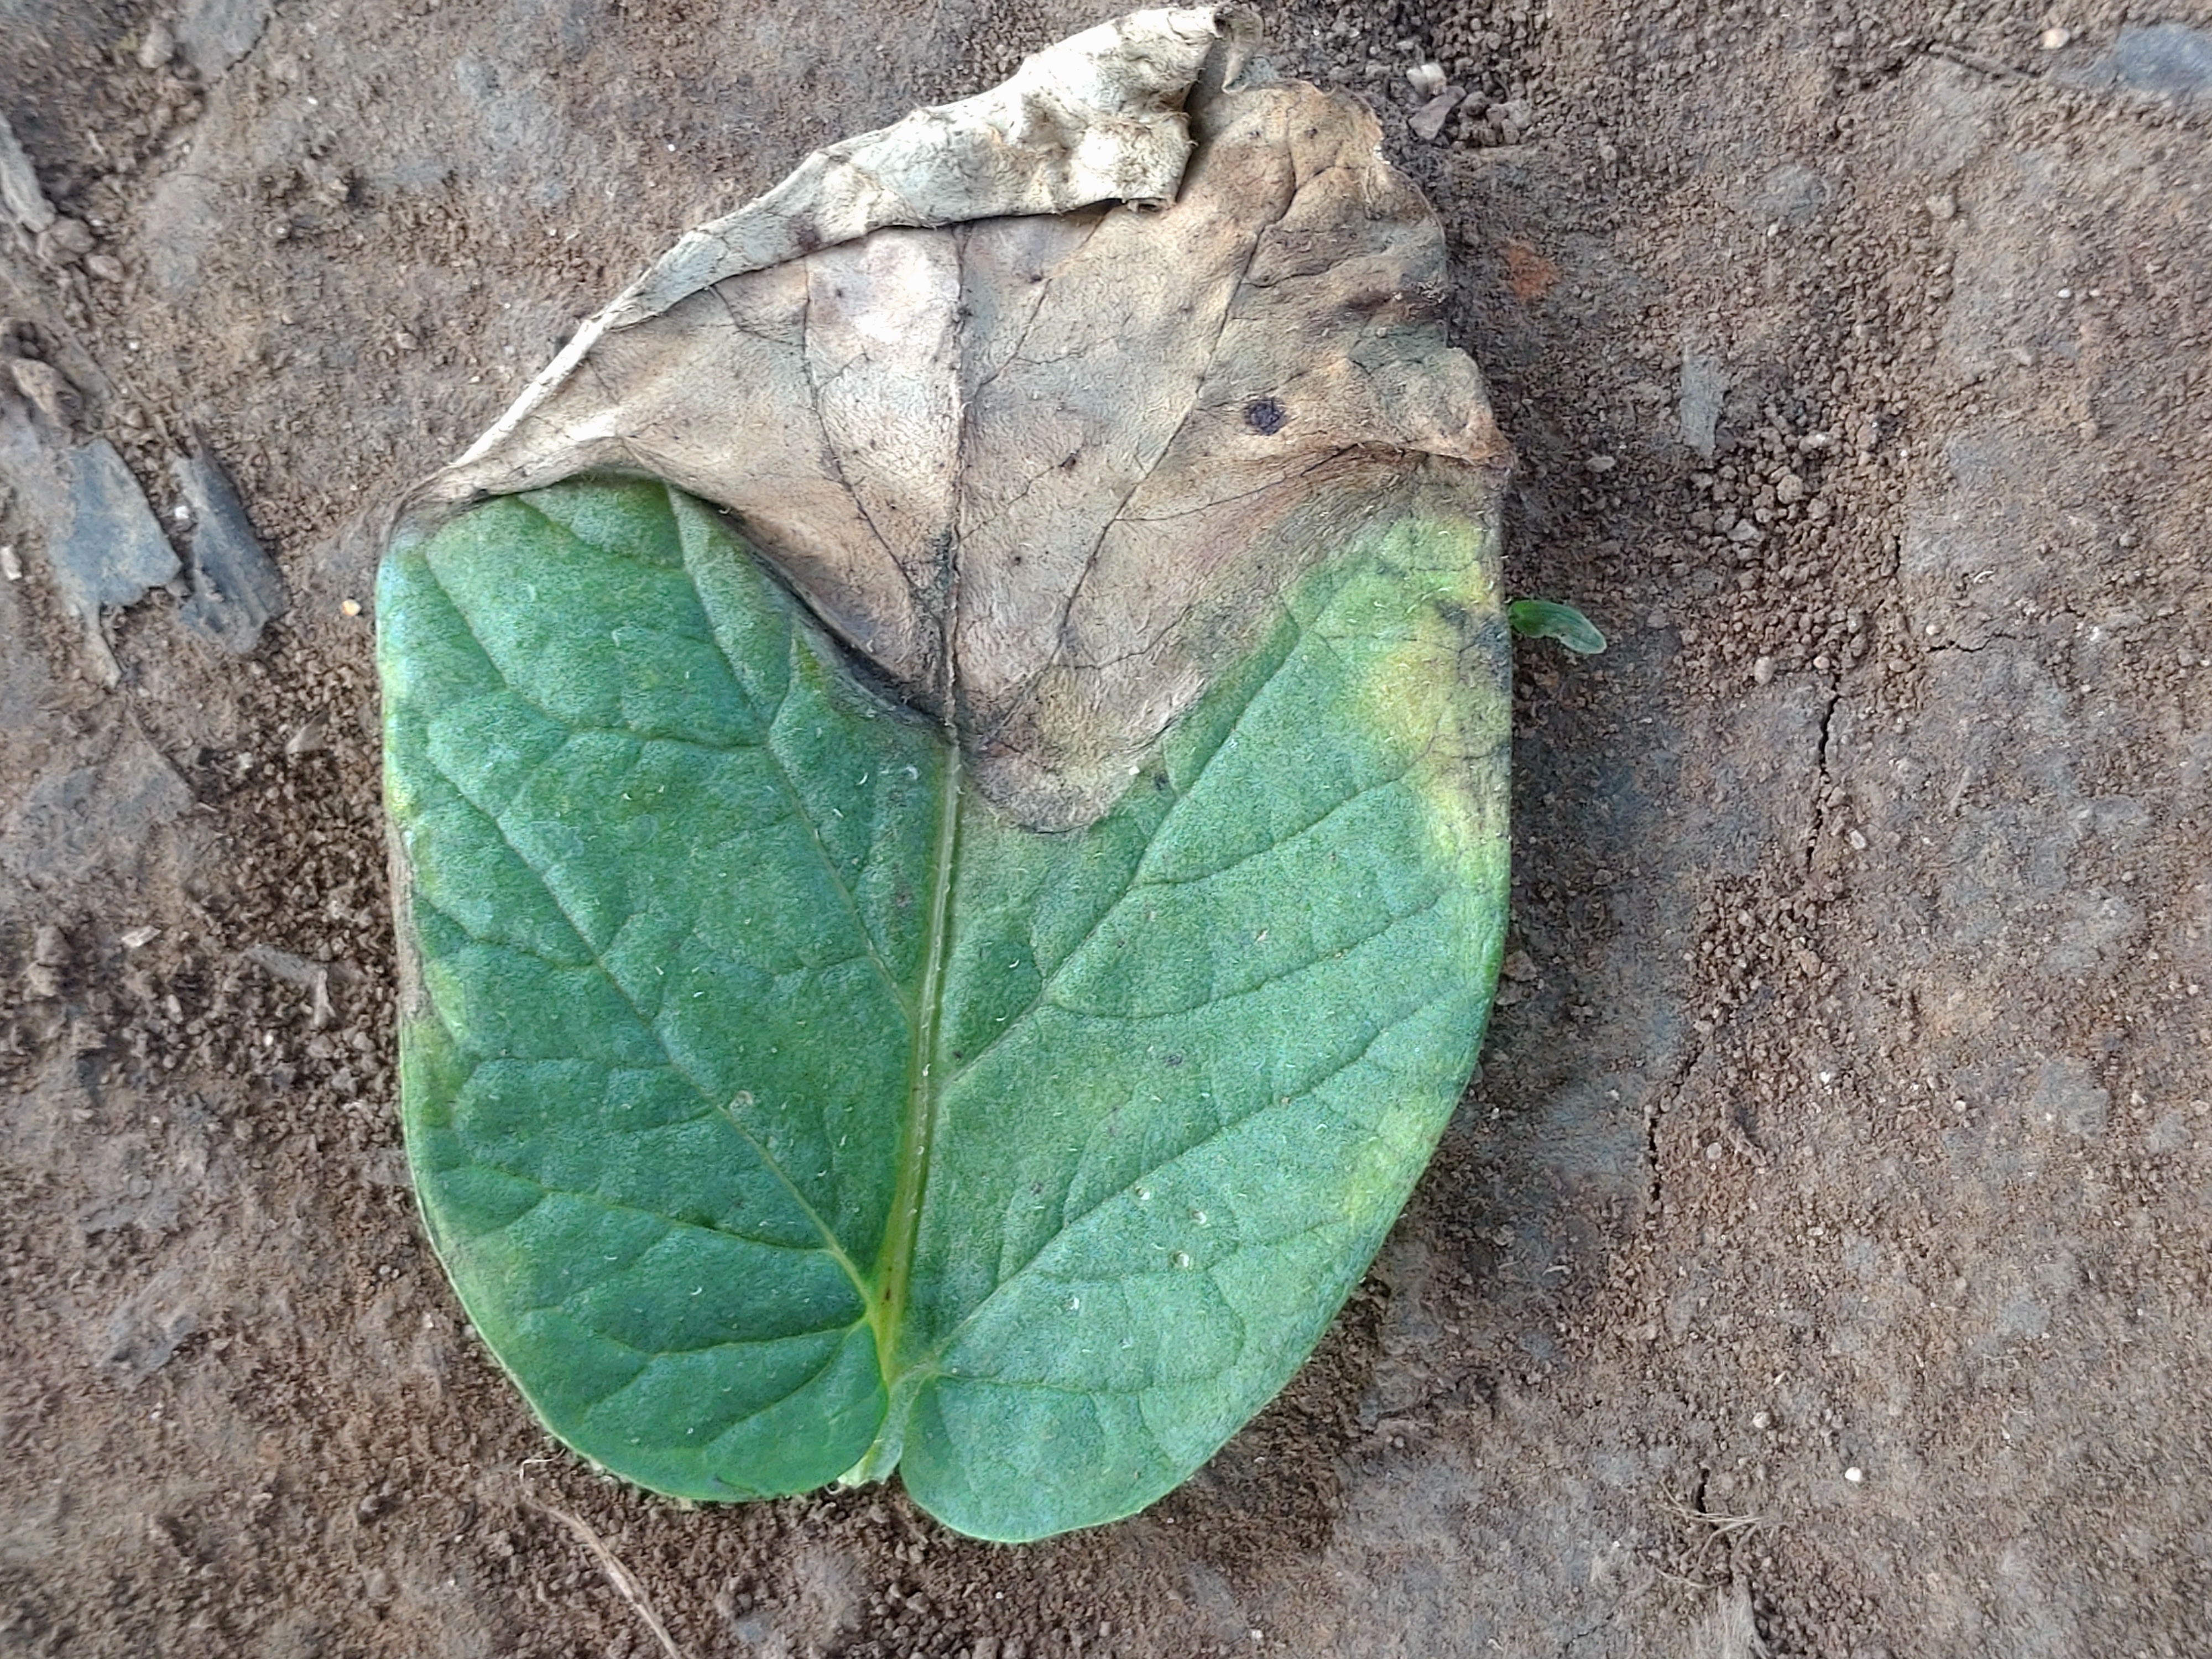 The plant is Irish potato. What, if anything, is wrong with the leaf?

early blight
